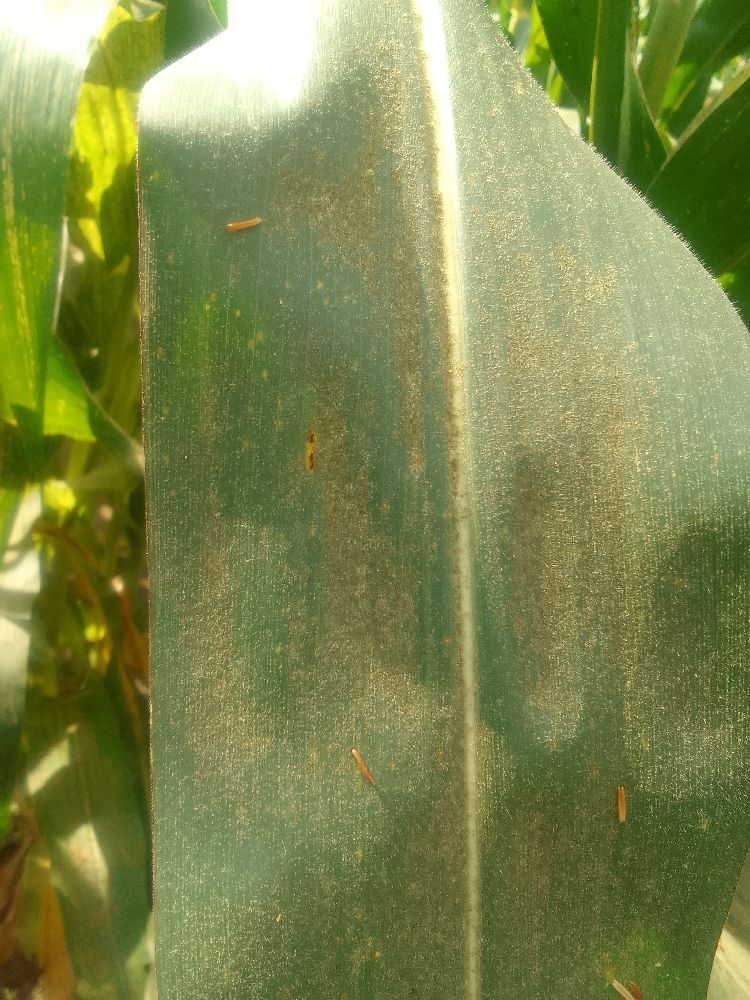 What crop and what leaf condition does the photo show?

maize, healthy
